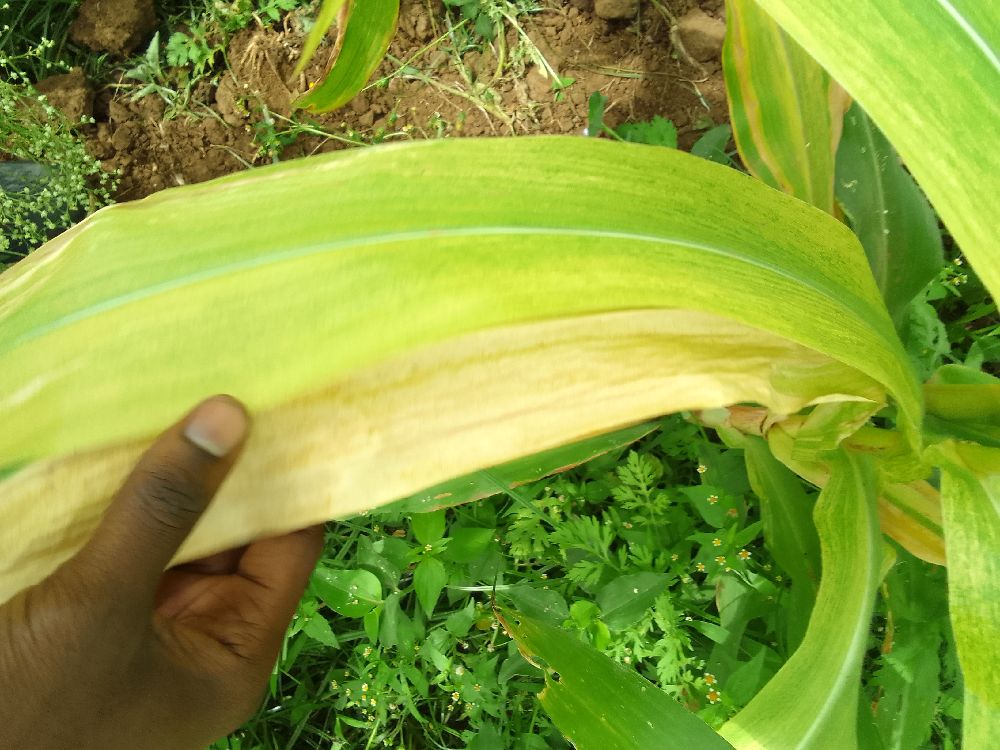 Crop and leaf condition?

maize, maize lethal necrosis
